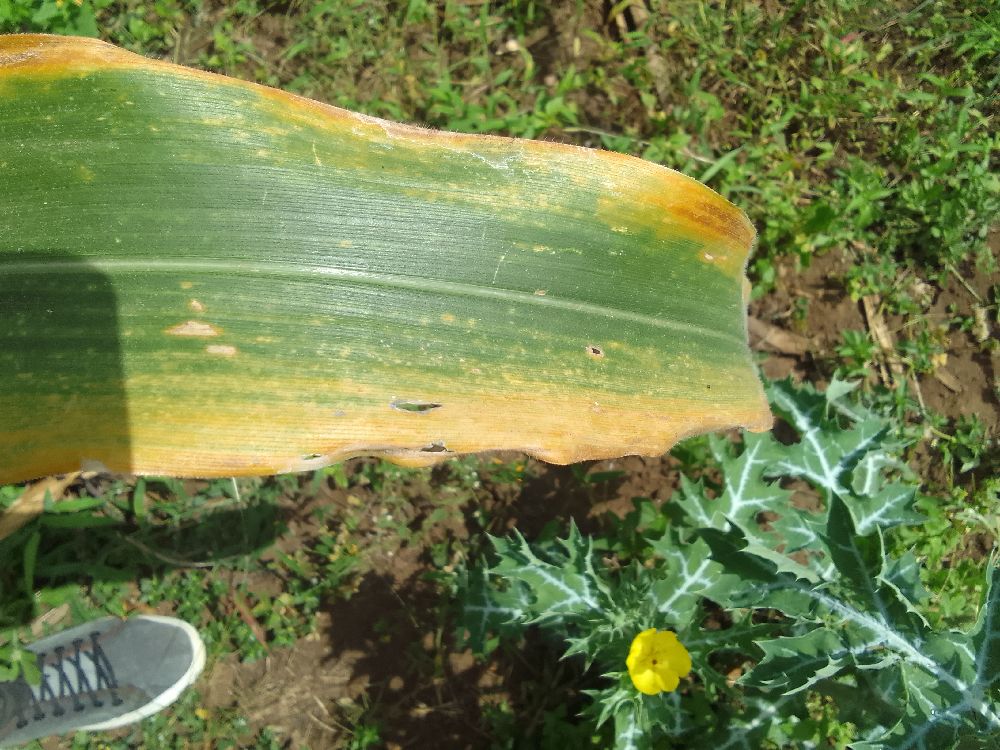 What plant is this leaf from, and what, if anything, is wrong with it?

maize, maize lethal necrosis
